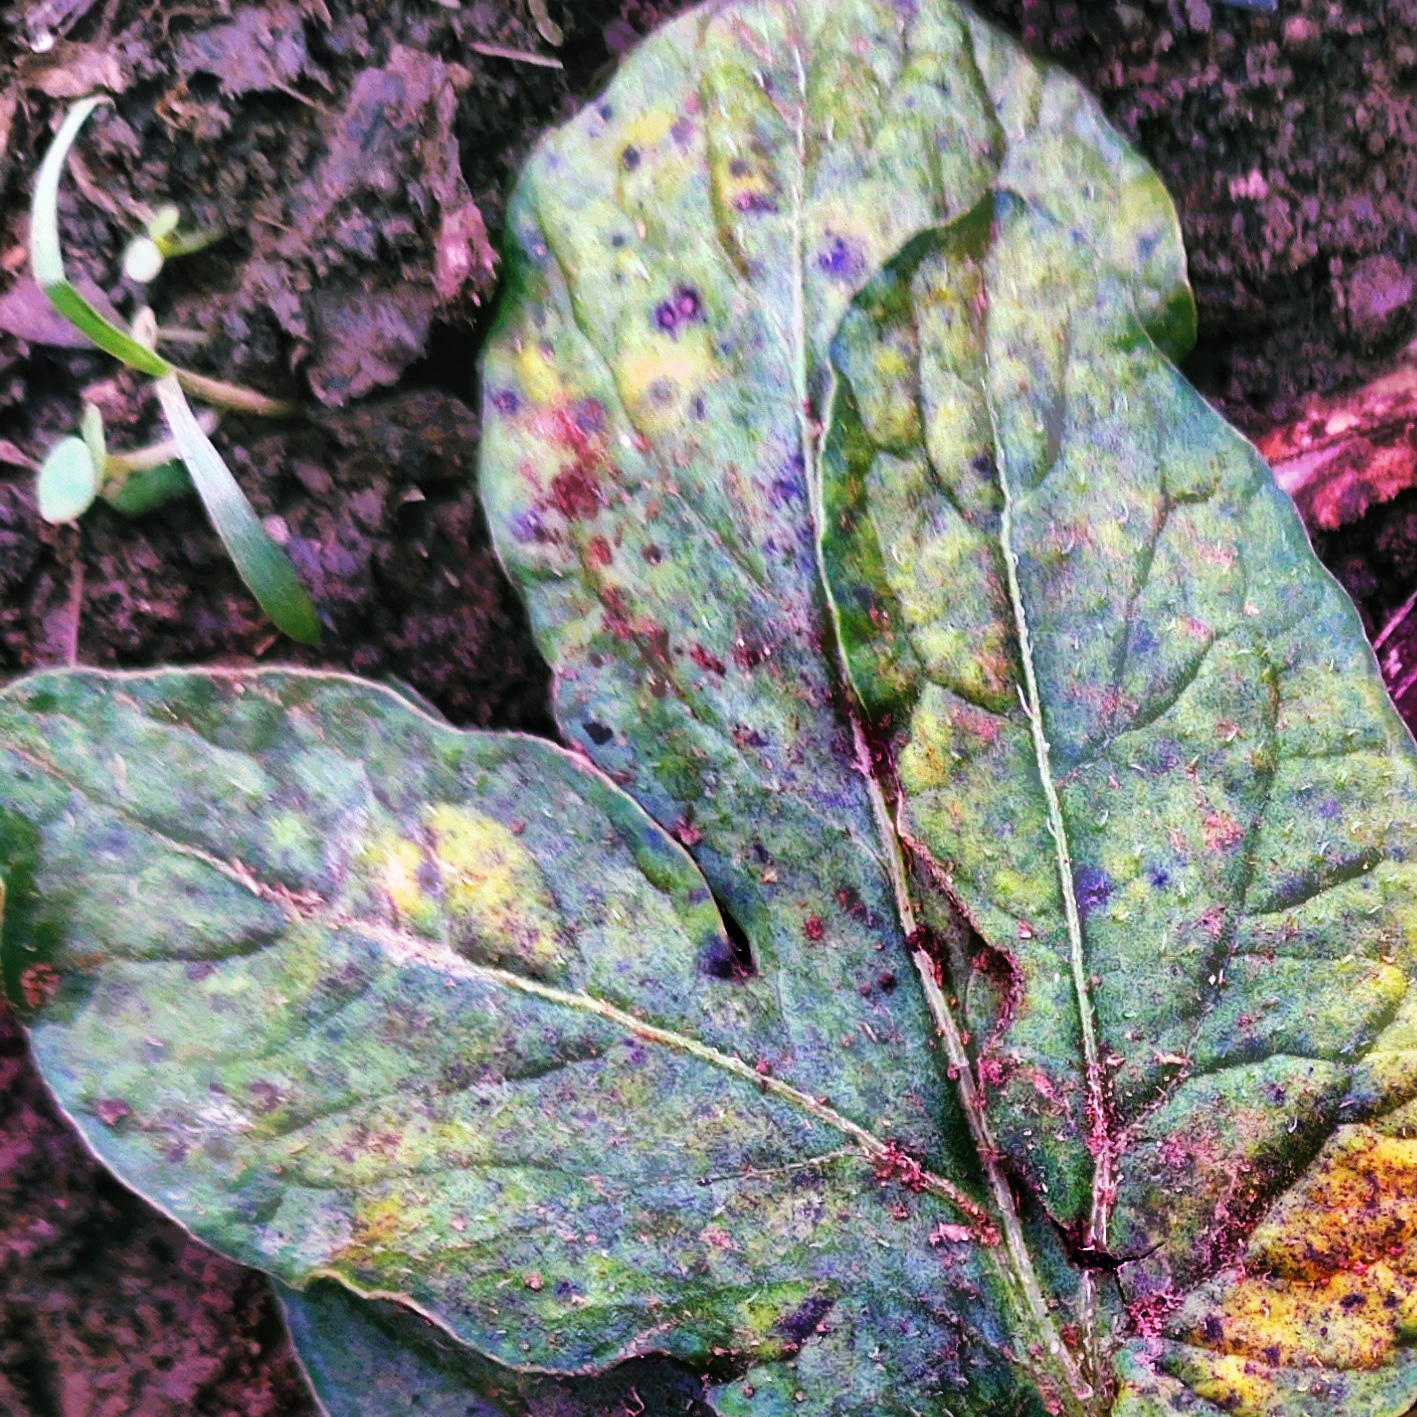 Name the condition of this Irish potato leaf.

late blight
